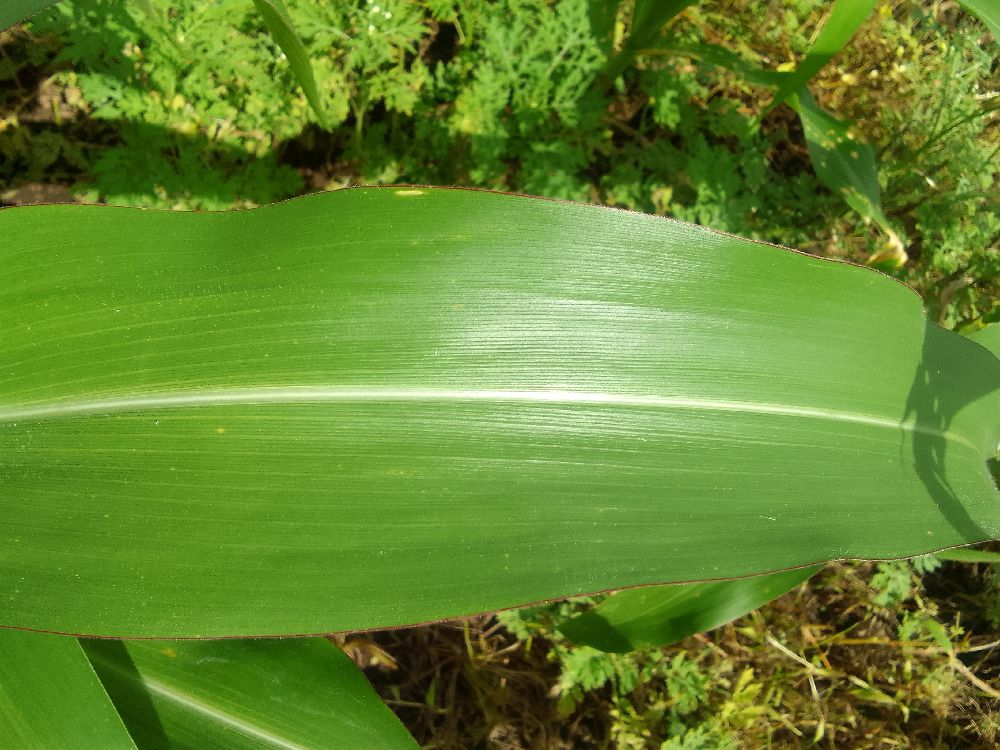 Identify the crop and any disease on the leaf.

maize, healthy
